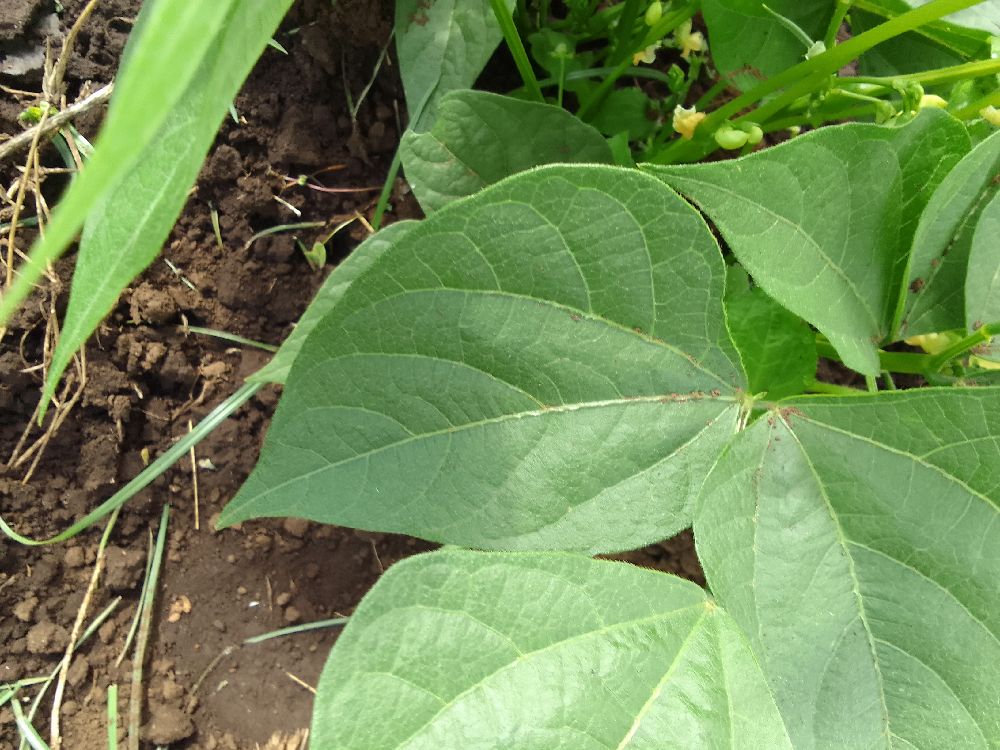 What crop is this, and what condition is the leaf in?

common bean, healthy
